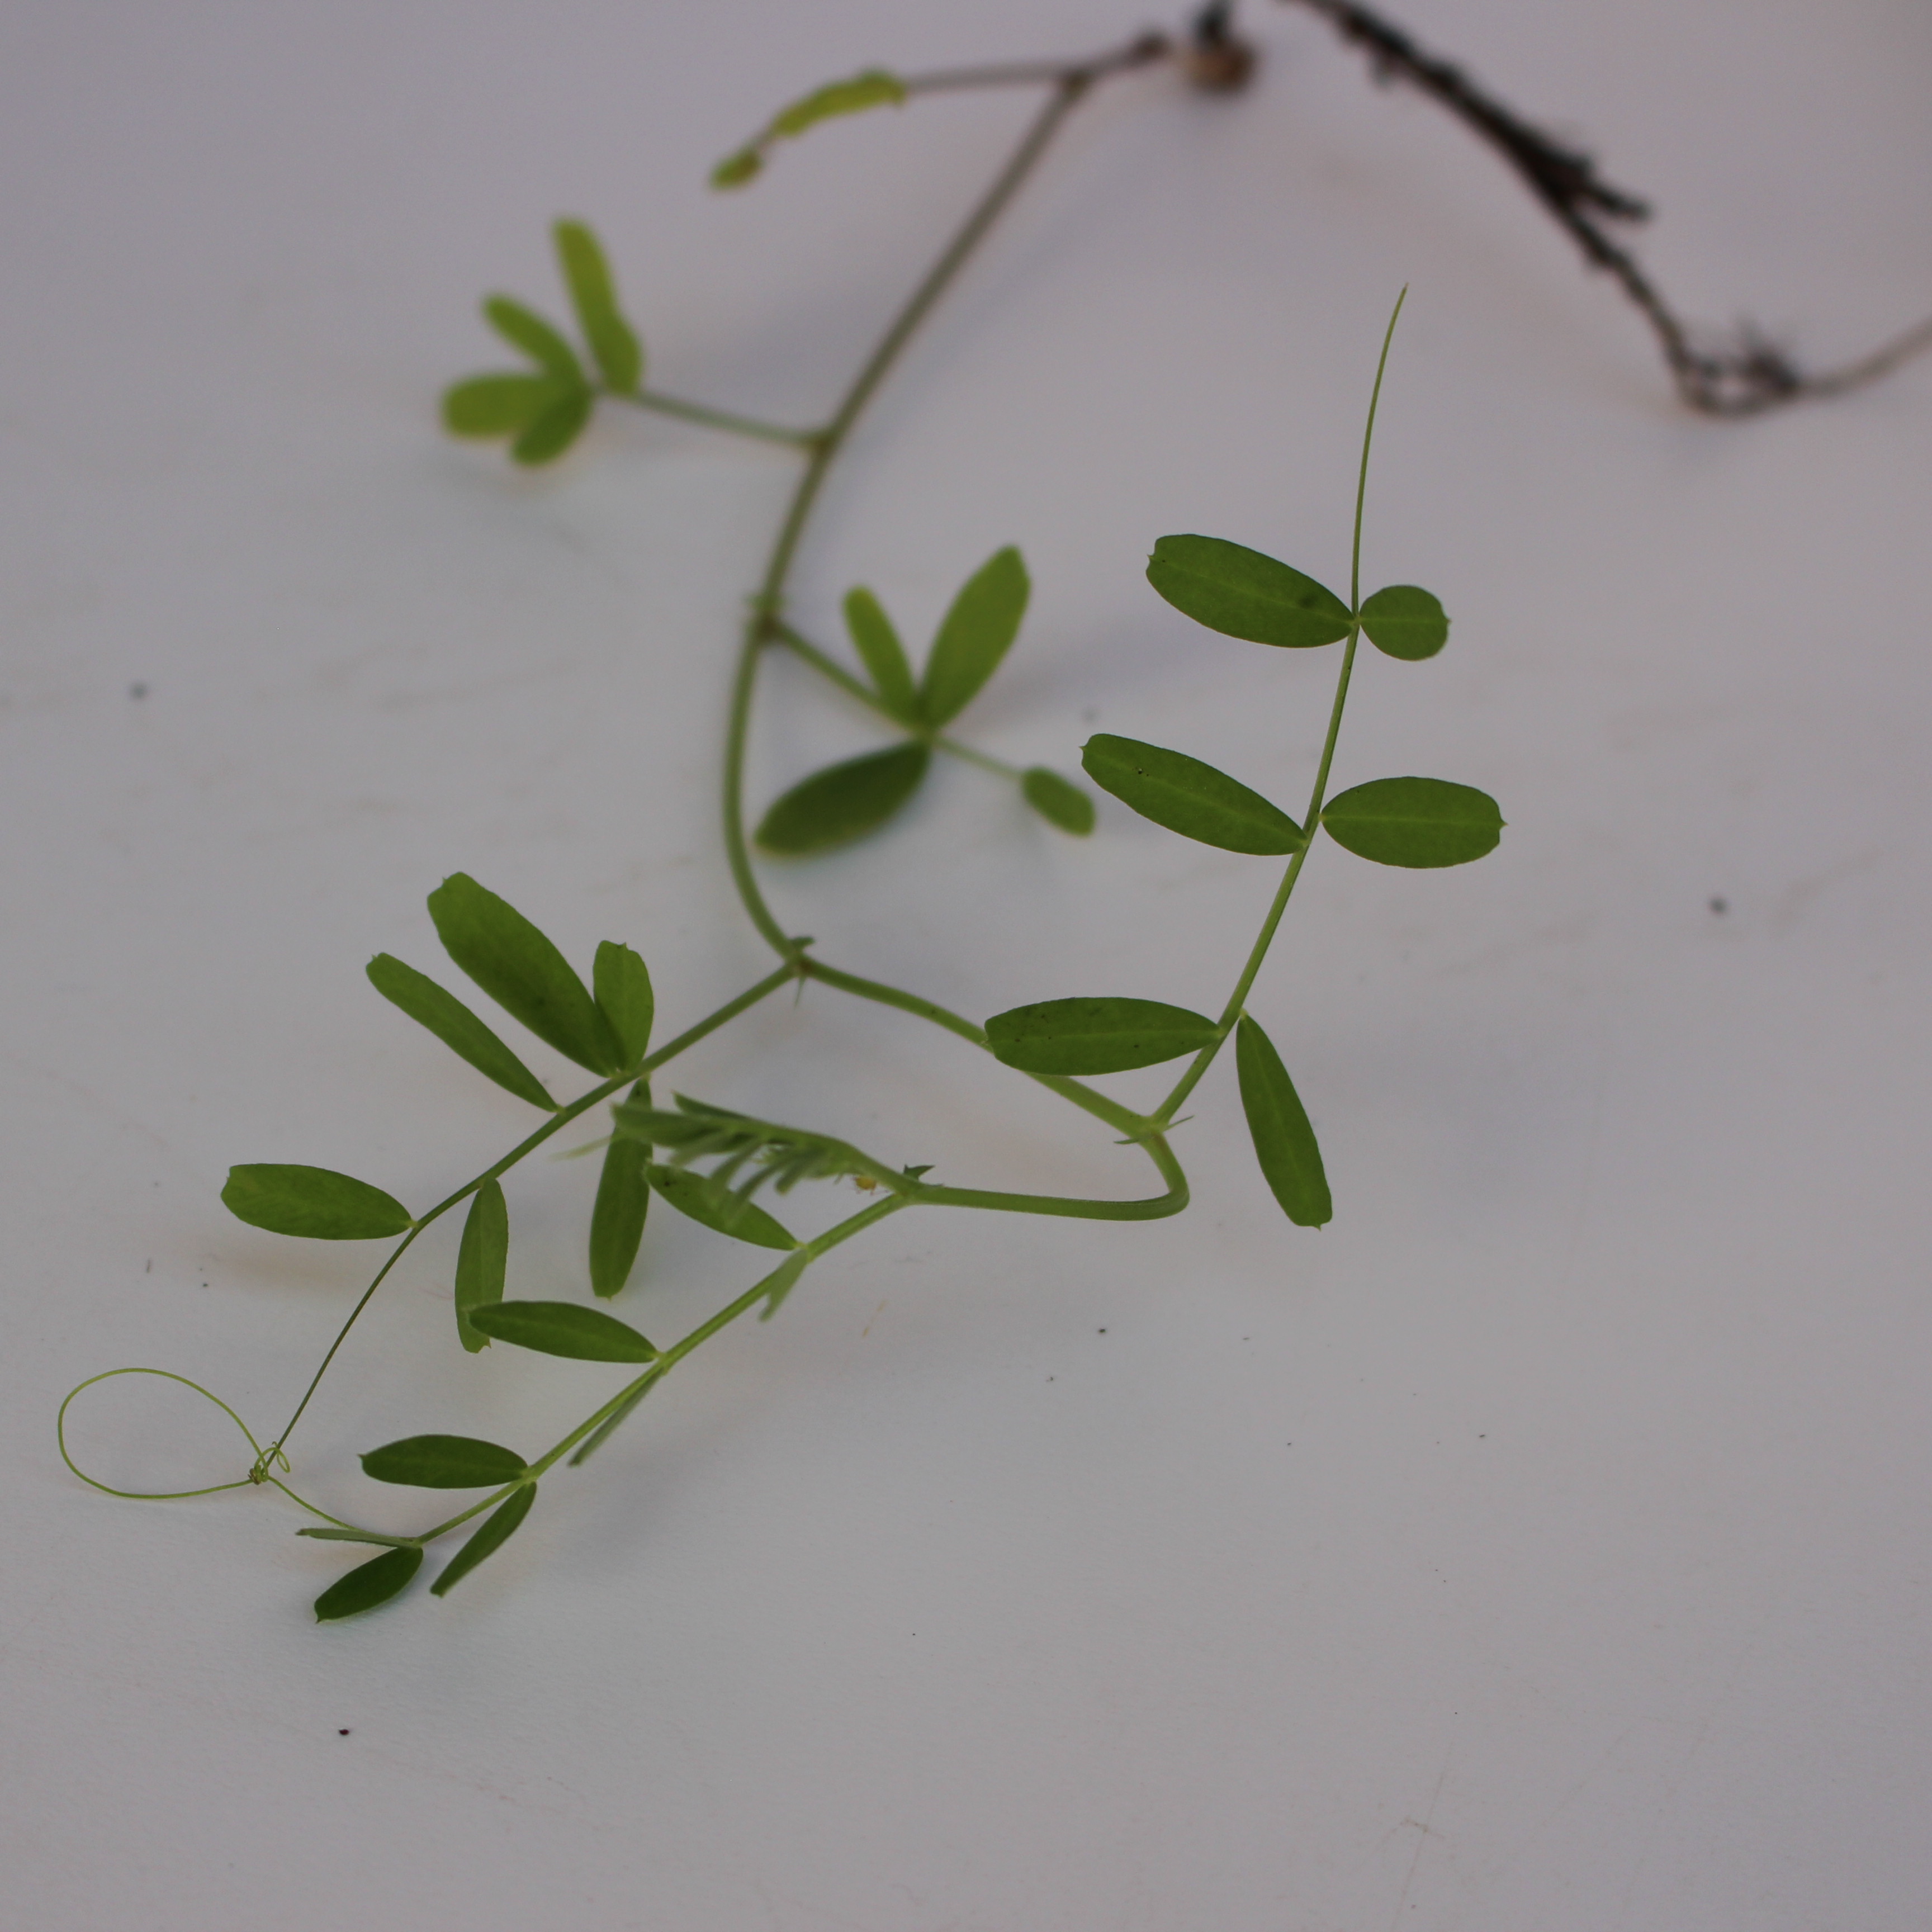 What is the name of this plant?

Vicia sativa
